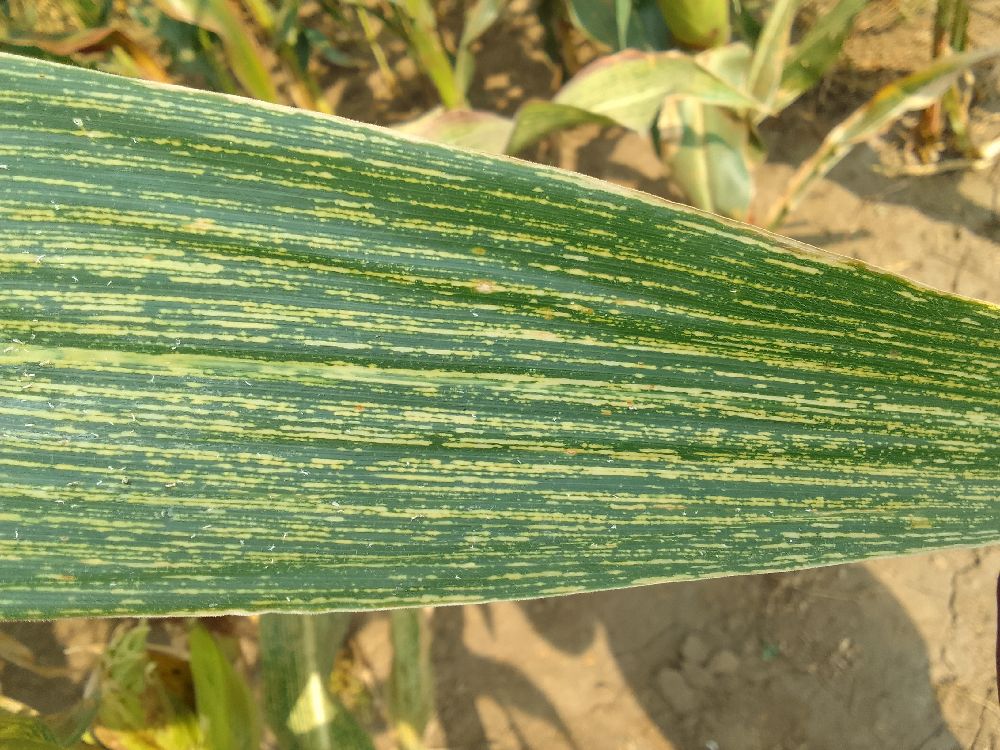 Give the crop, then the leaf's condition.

maize, maize streak virus
